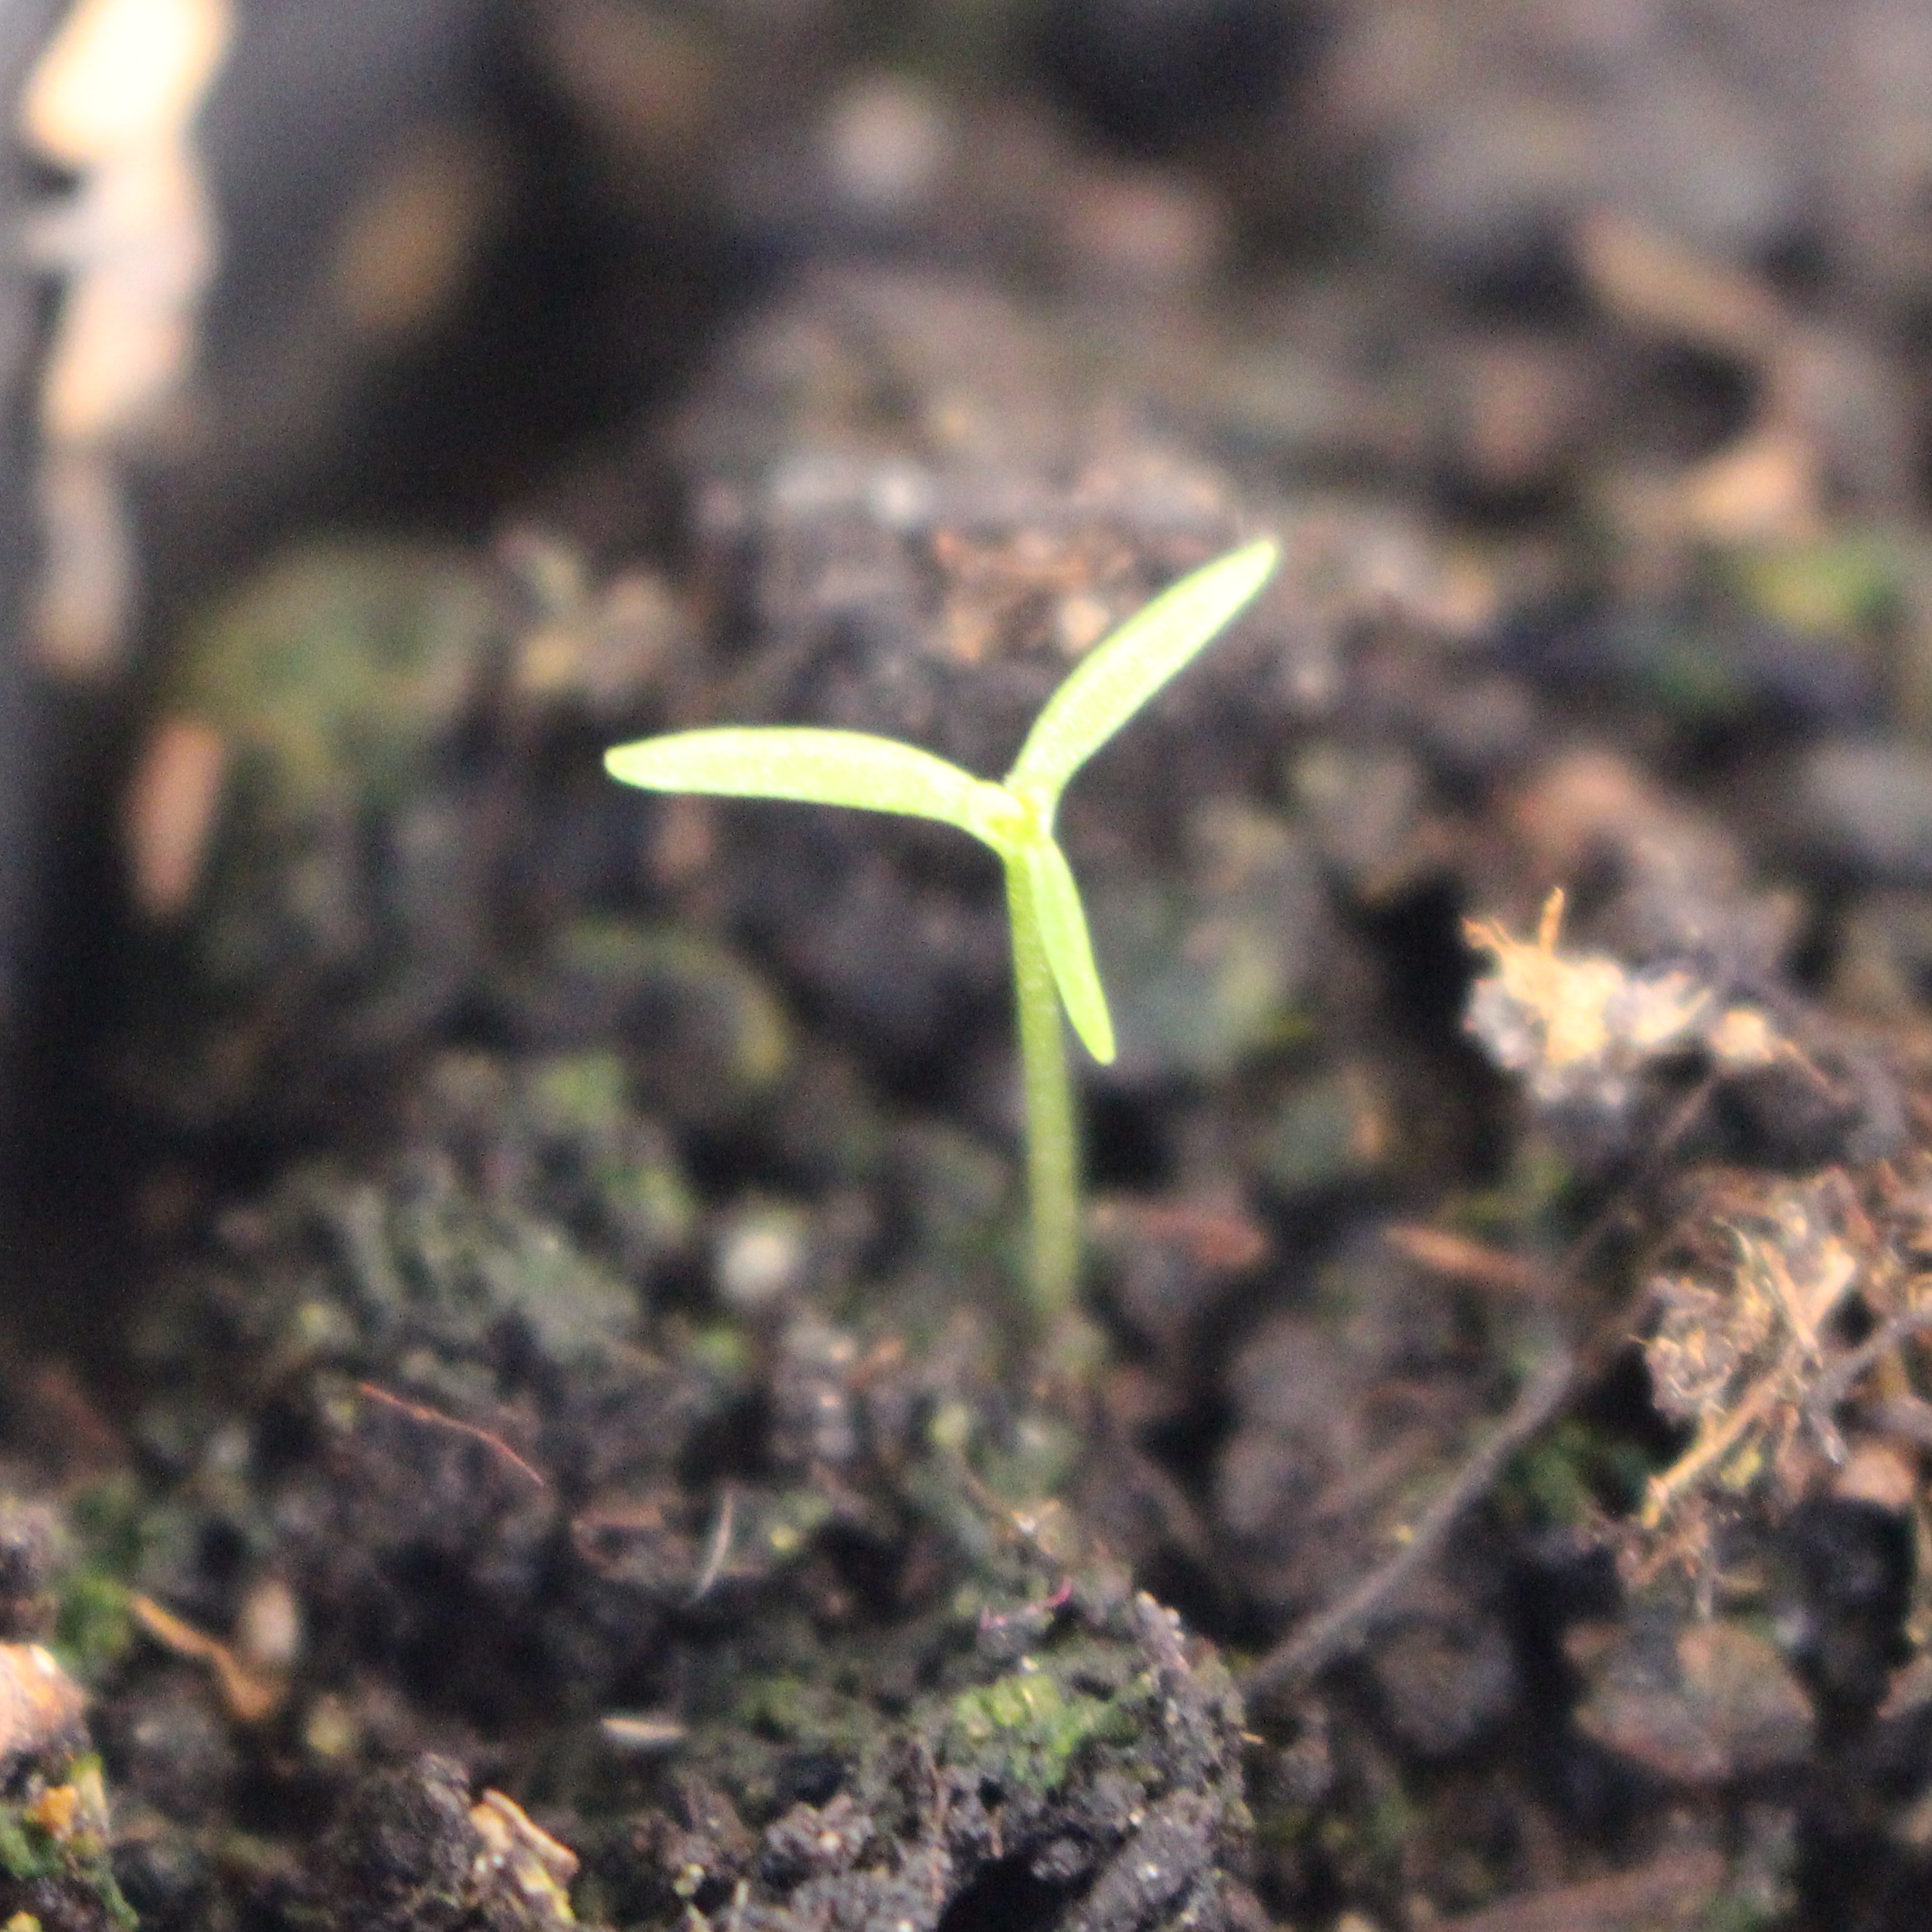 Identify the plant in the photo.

Papaver rhoeas
